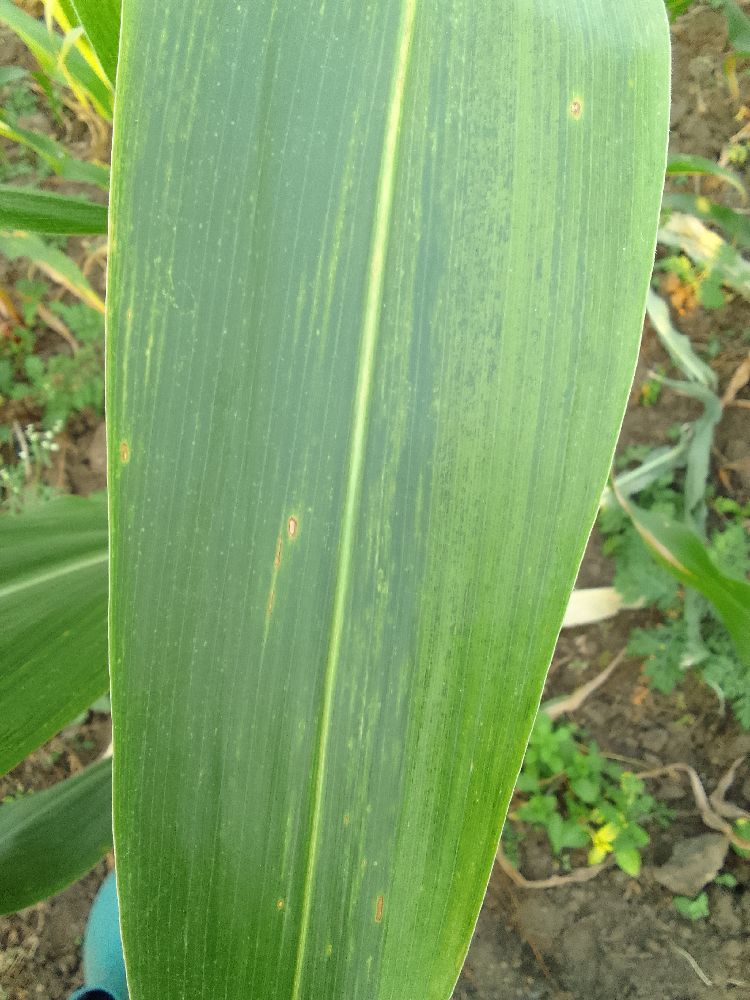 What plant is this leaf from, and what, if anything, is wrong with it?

maize, maize lethal necrosis
